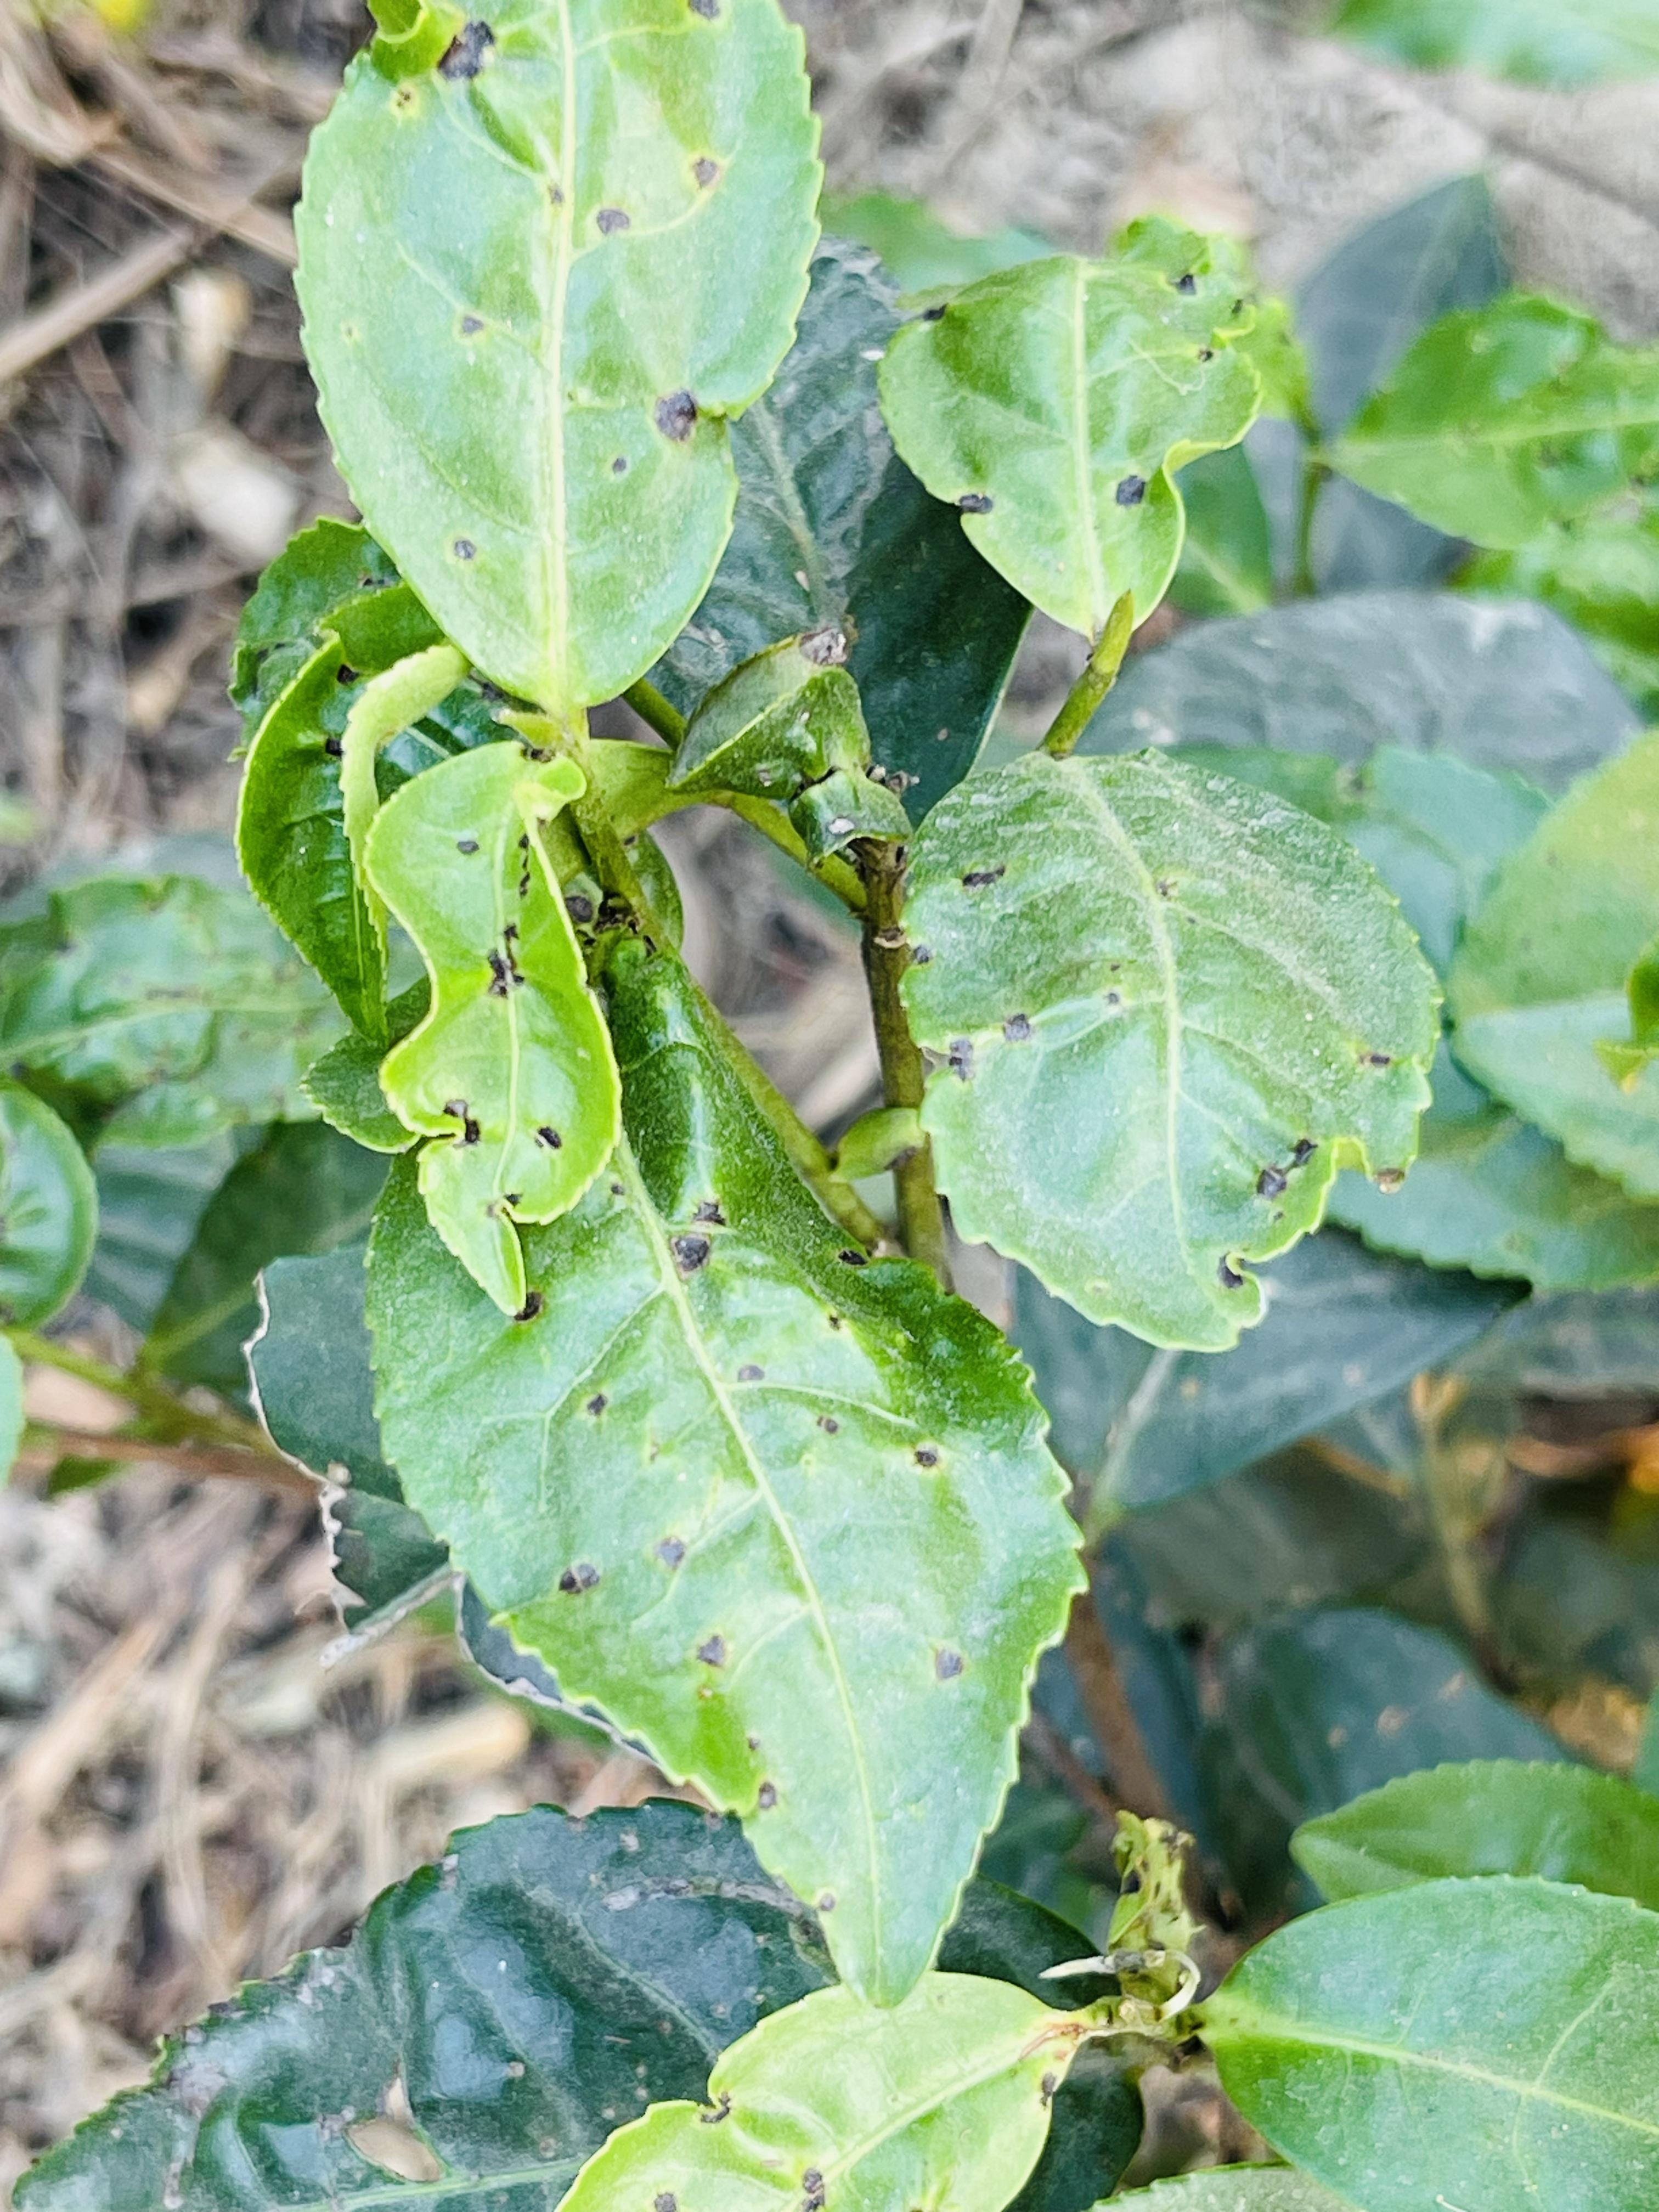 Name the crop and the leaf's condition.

tea, helopeltis
